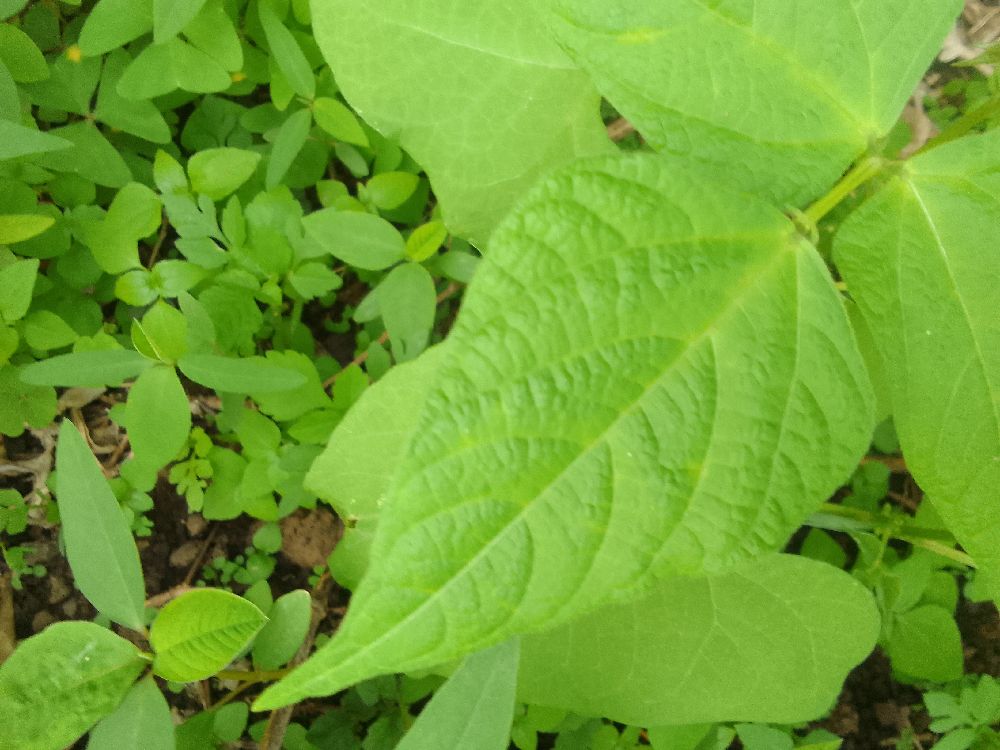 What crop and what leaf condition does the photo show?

common bean, healthy
